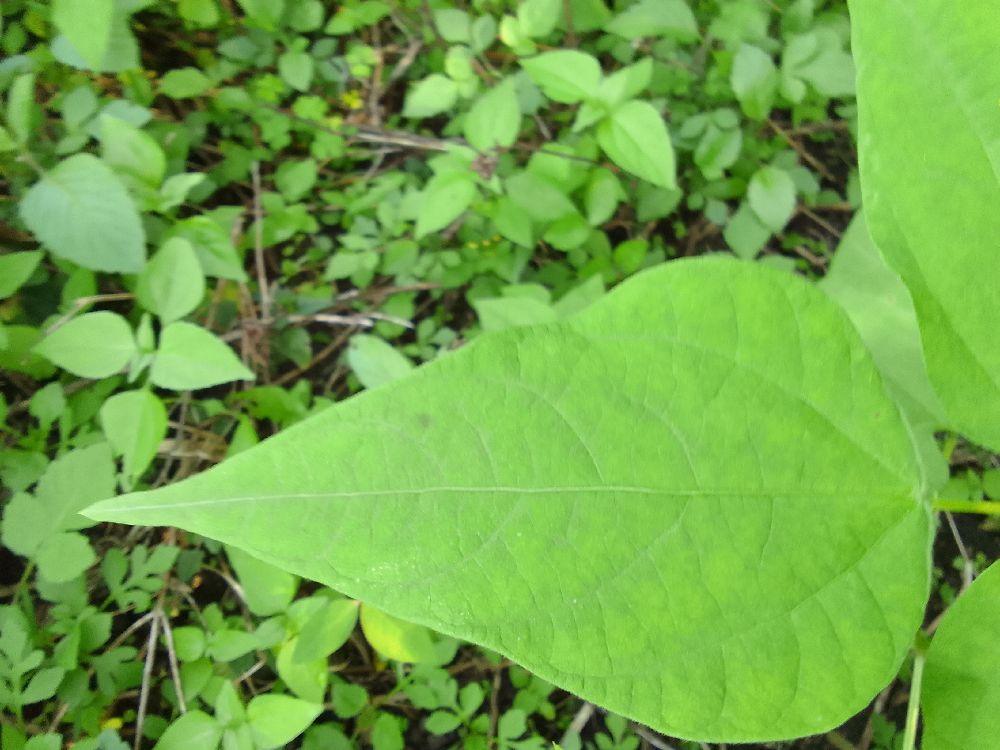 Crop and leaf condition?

common bean, healthy
